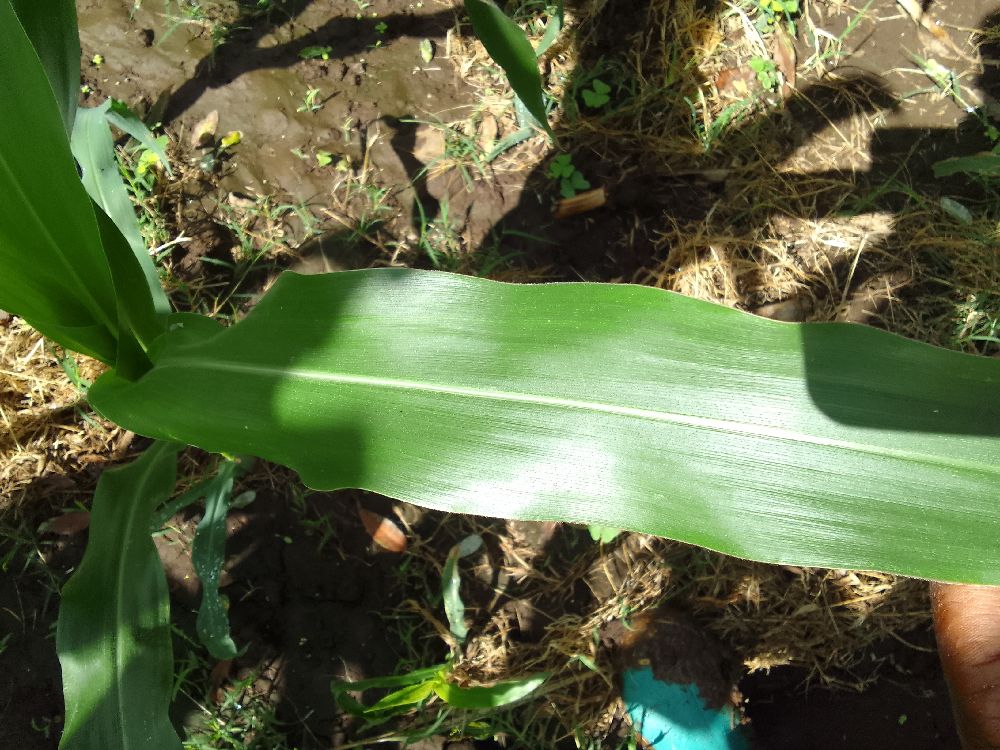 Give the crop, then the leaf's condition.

maize, healthy
